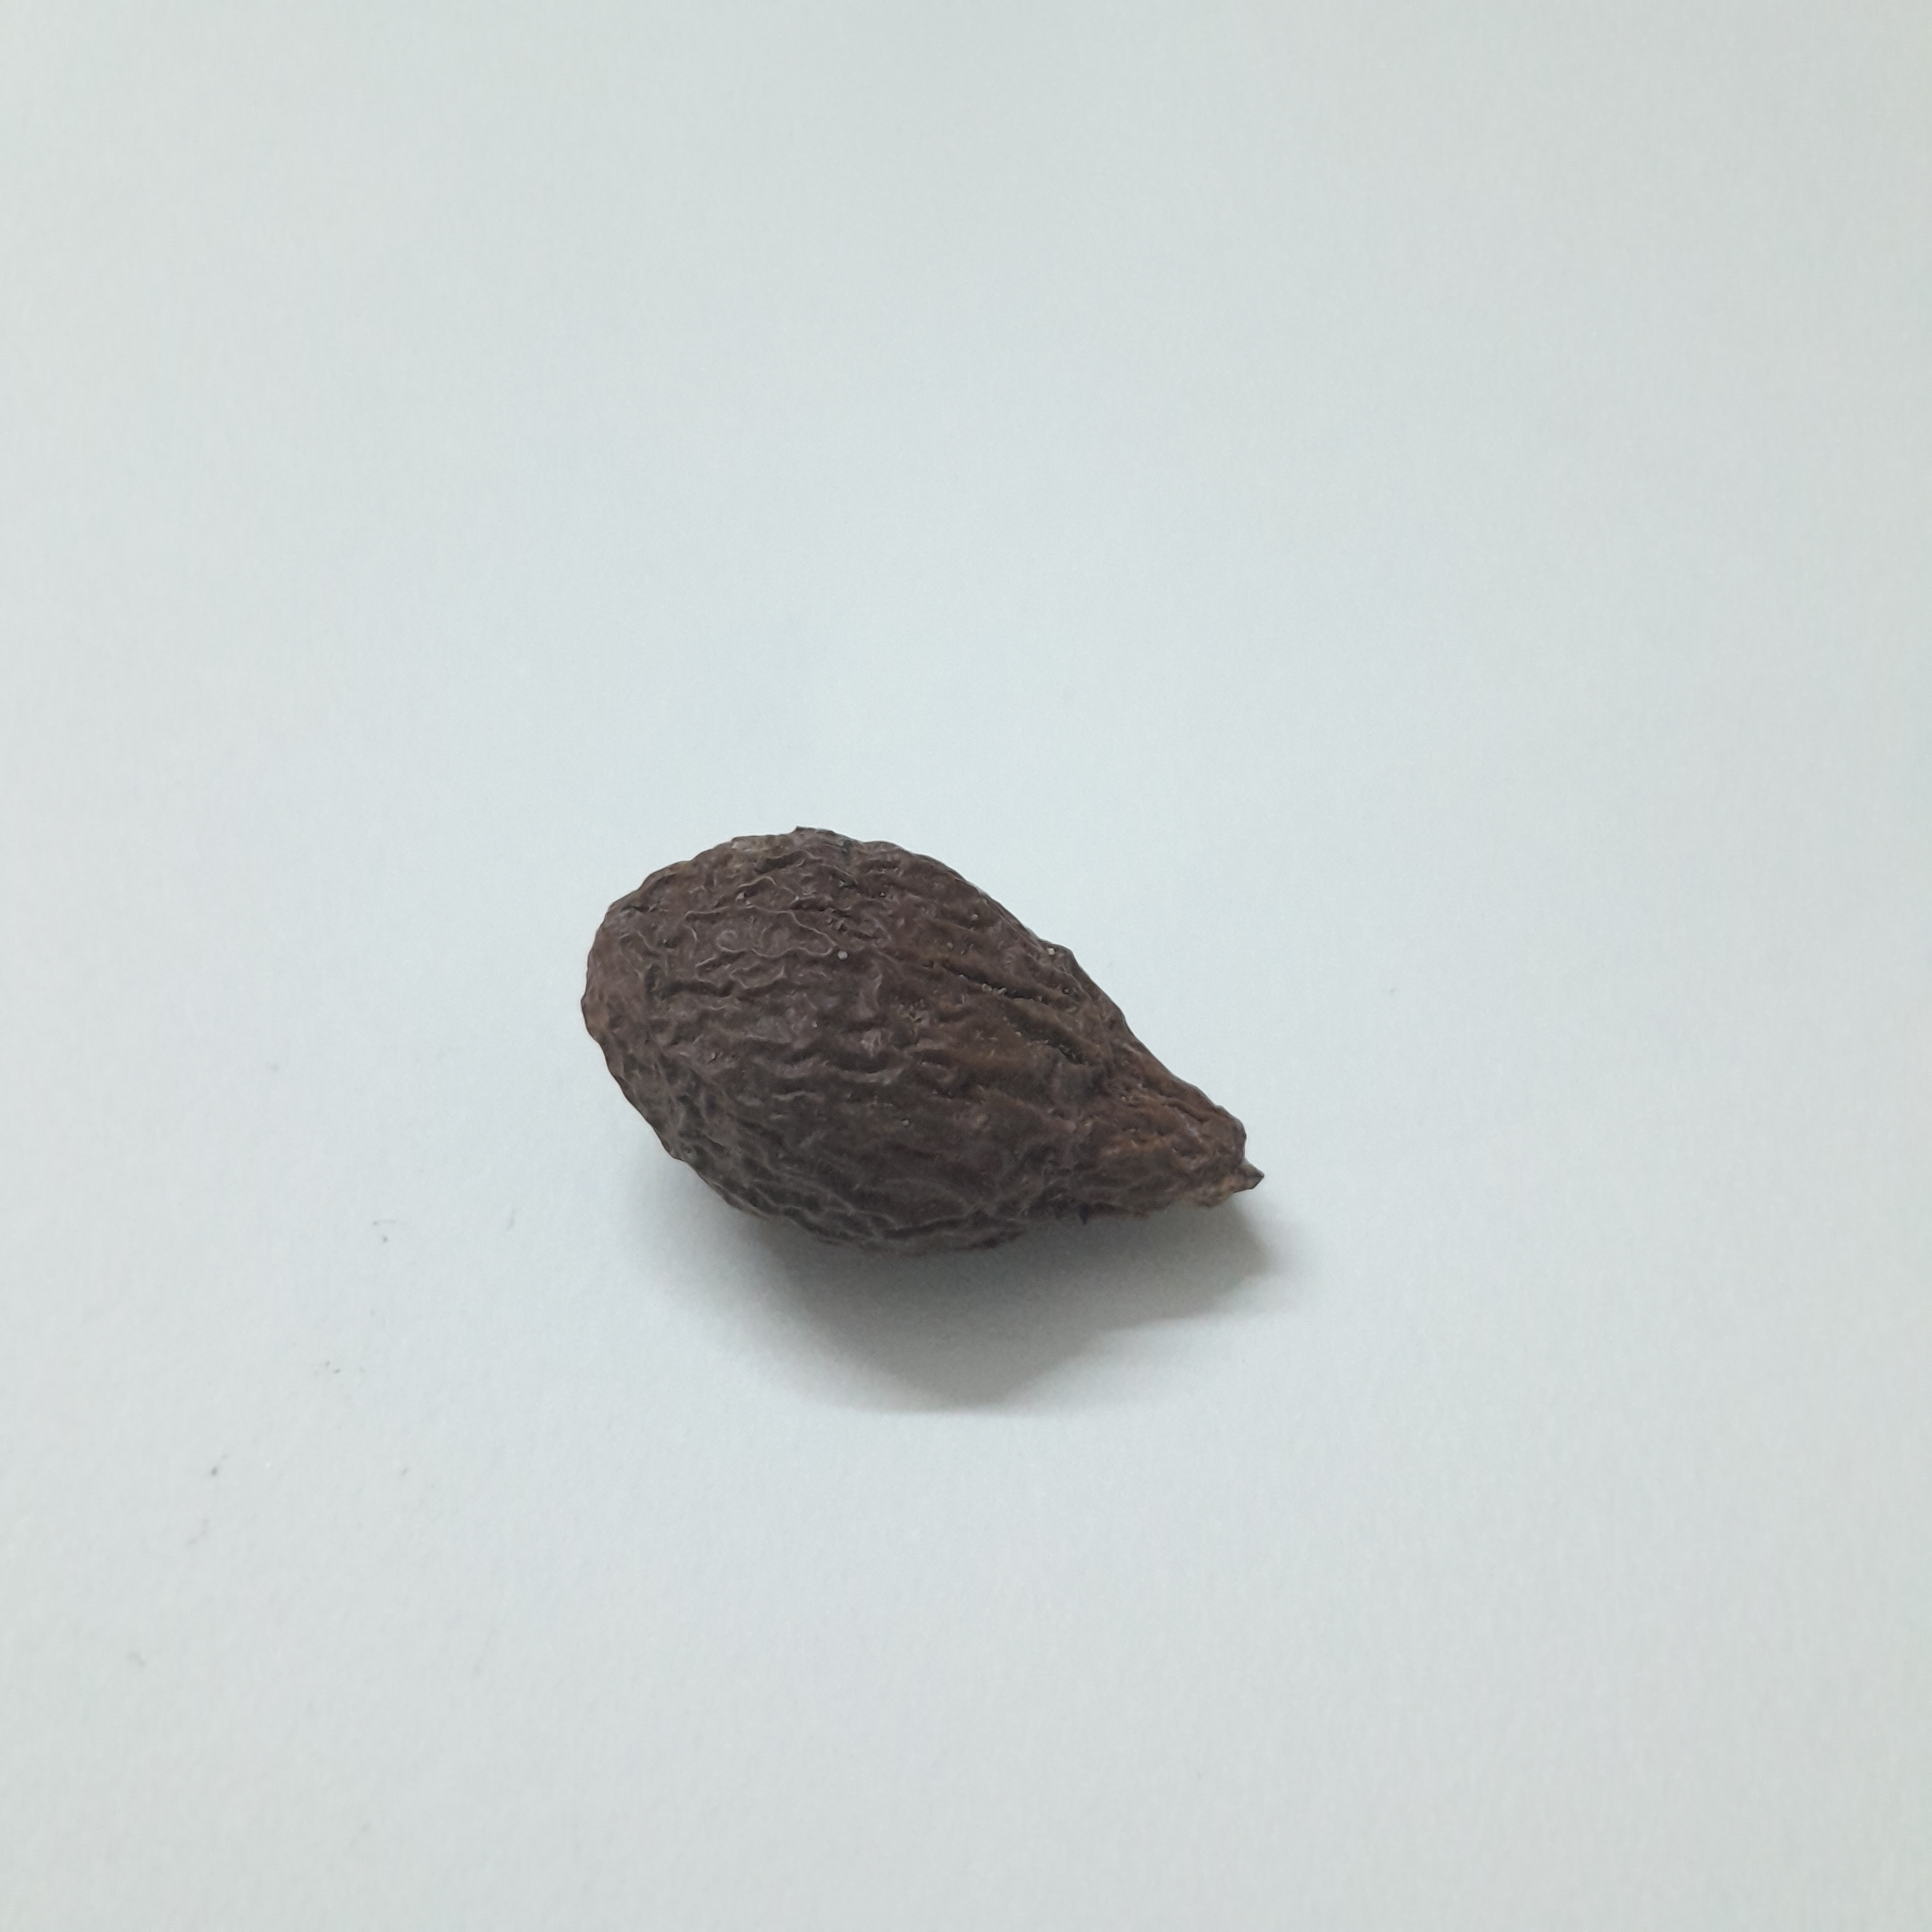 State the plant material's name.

niranjanphal
